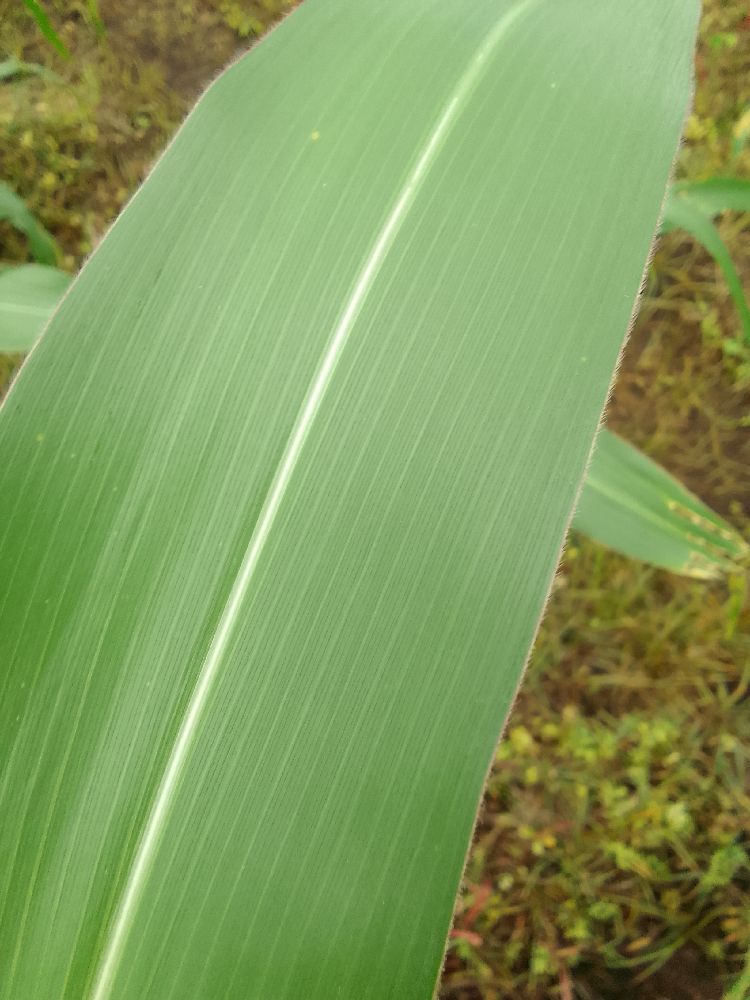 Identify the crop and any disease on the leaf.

maize, healthy
